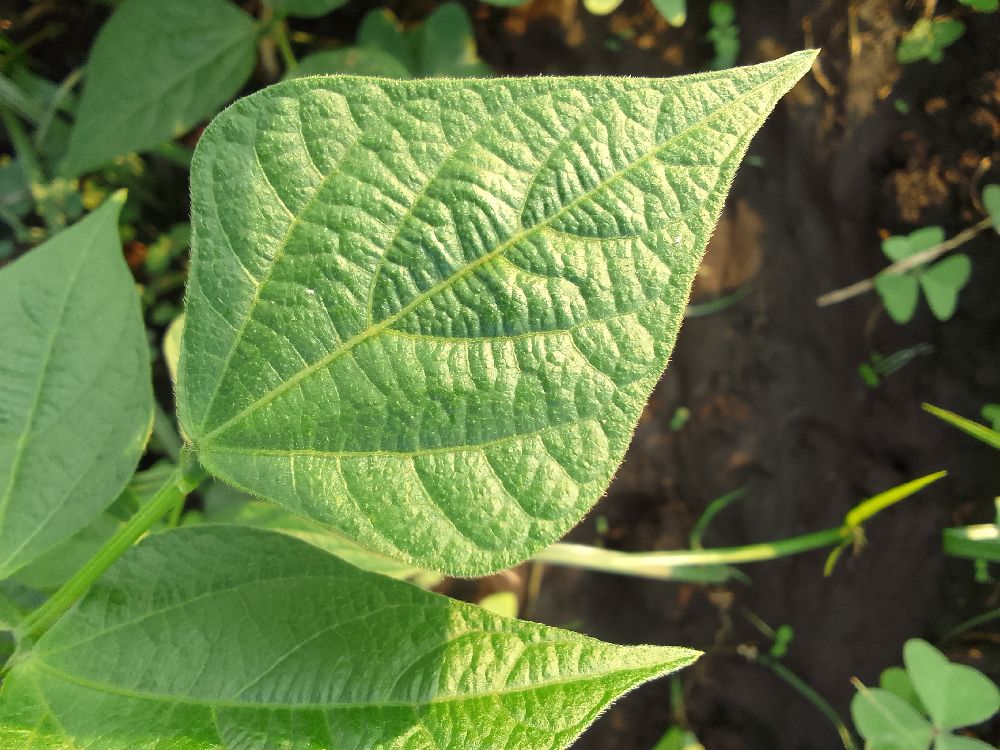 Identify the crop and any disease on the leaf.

common bean, healthy
